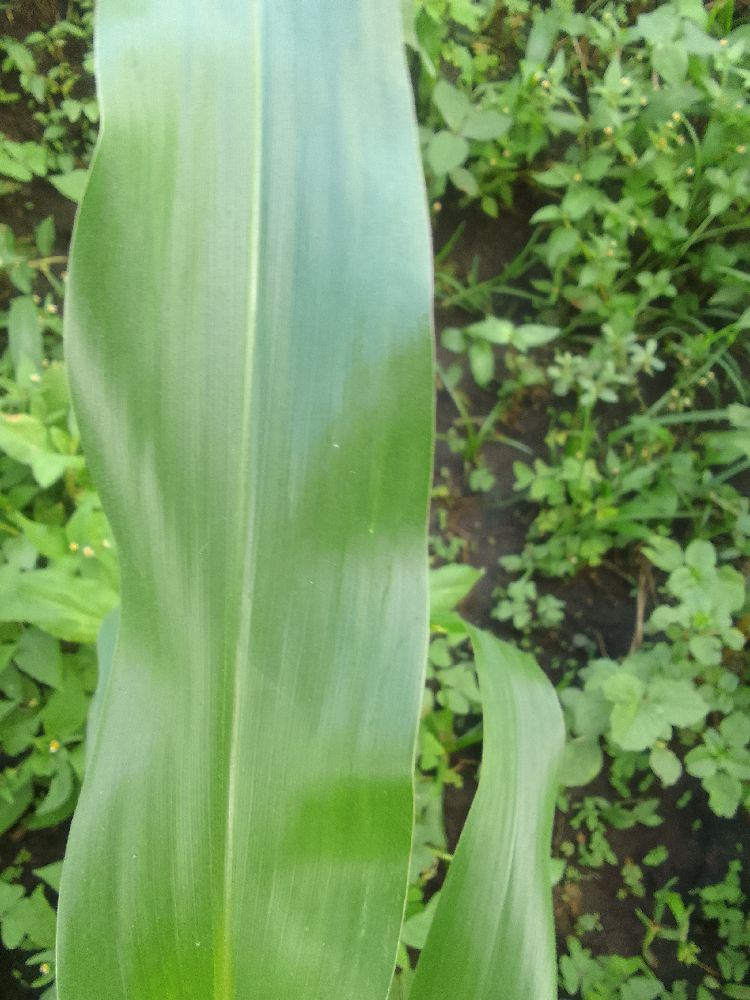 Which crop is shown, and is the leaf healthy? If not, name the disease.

maize, healthy
